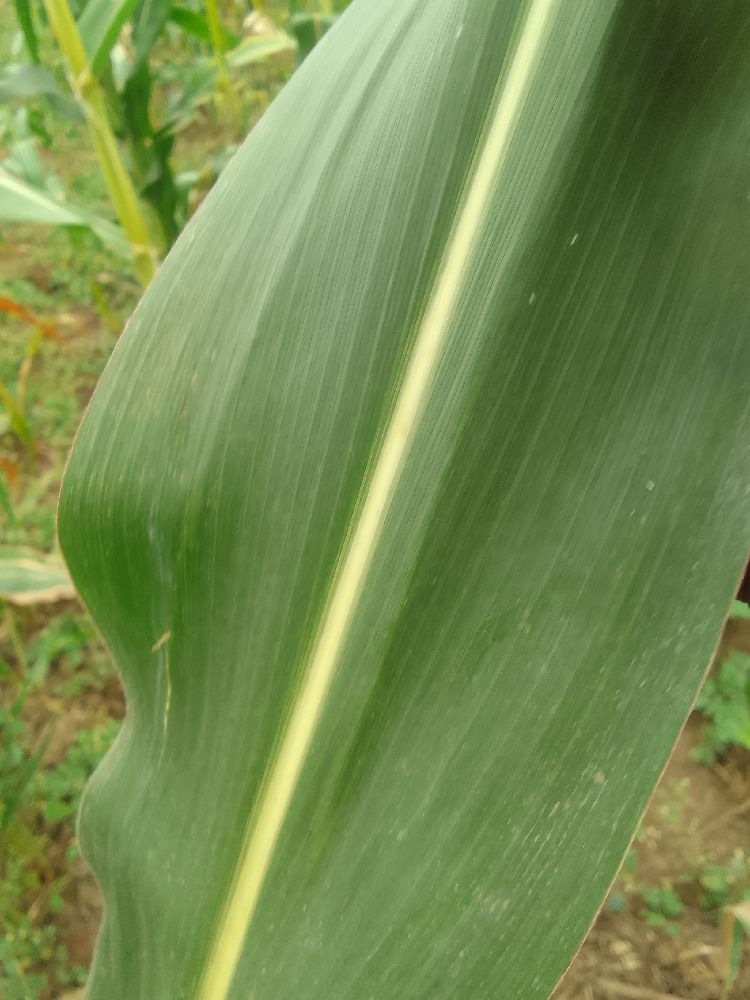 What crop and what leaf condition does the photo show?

maize, healthy
